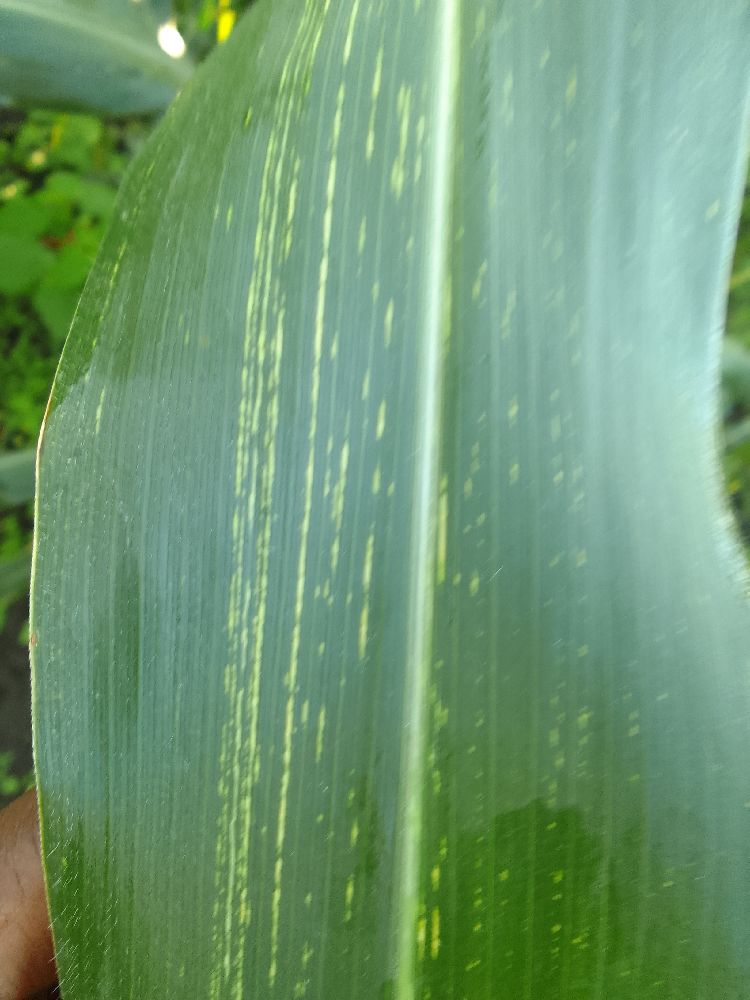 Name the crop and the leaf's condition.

maize, maize streak virus
